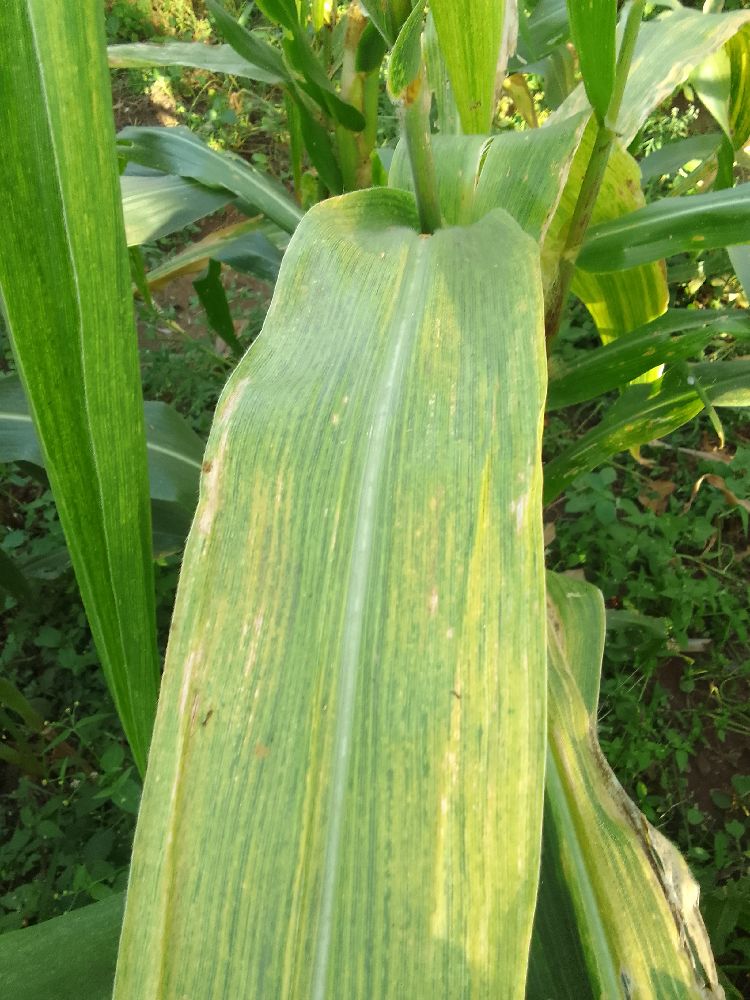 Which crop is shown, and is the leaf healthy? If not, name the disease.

maize, maize lethal necrosis
